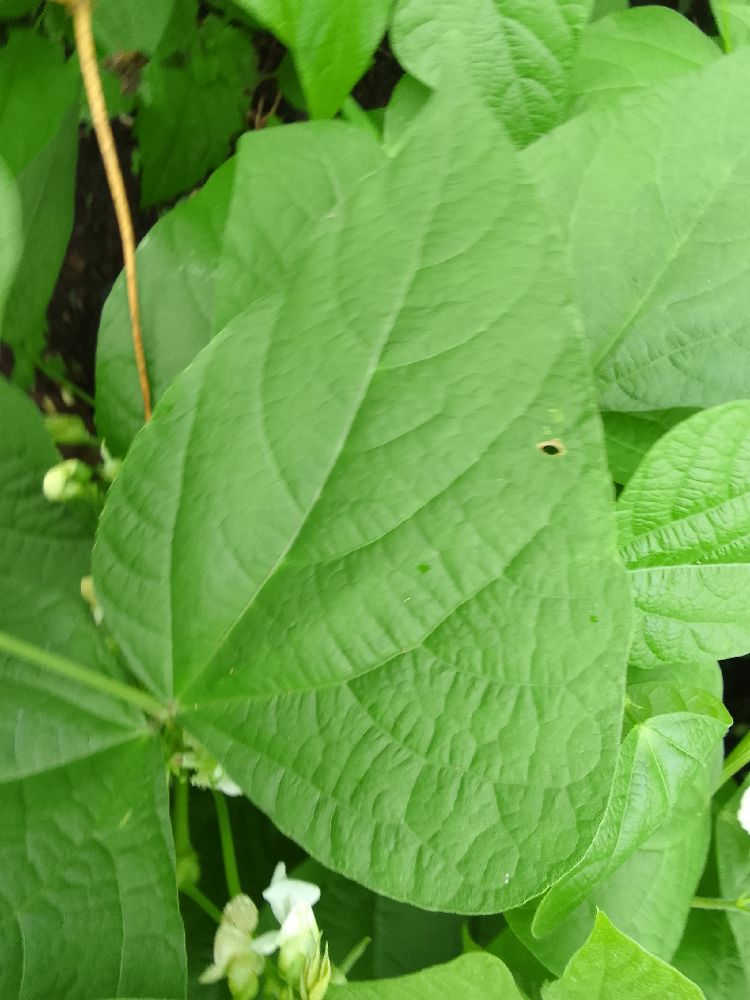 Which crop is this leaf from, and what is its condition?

common bean, healthy
